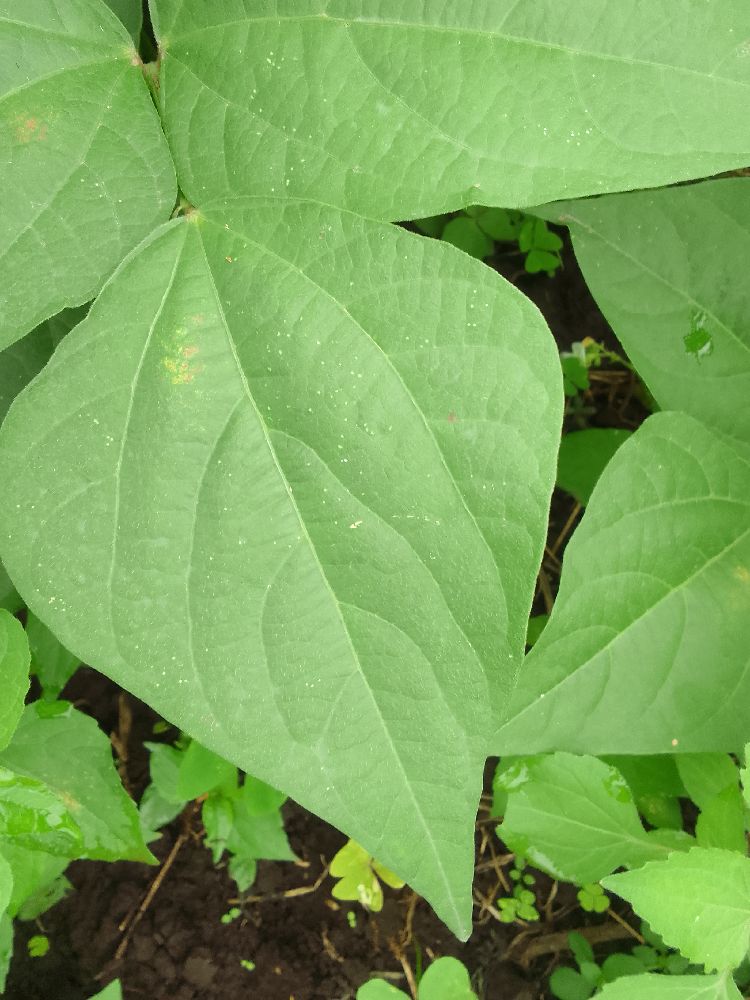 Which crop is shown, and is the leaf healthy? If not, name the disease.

common bean, healthy
